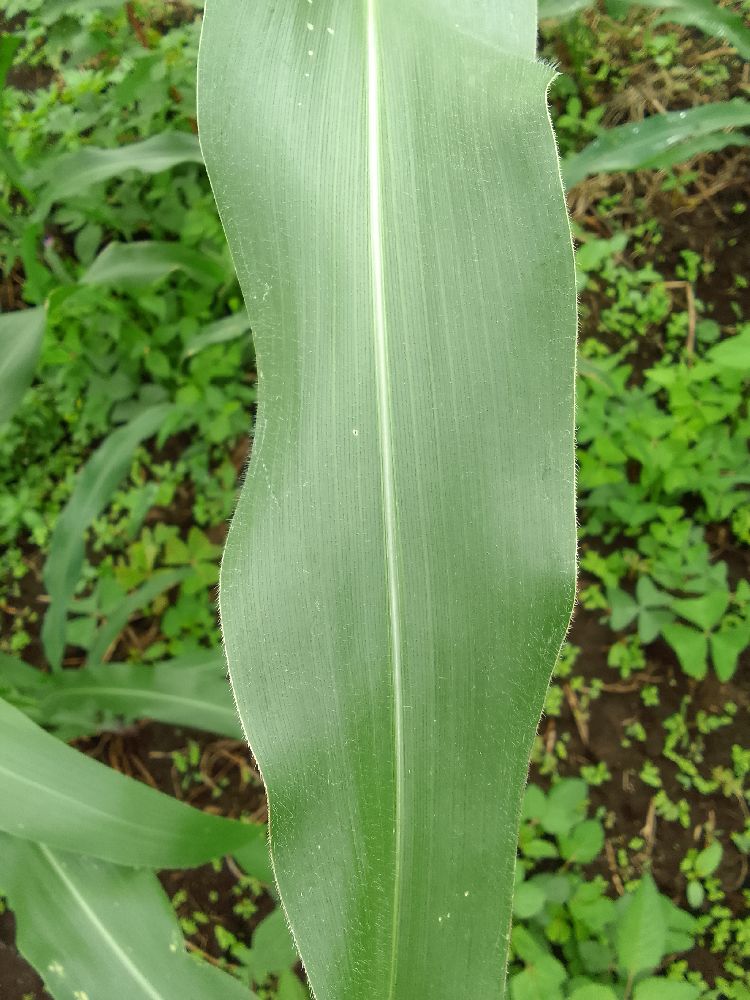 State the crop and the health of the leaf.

maize, healthy
